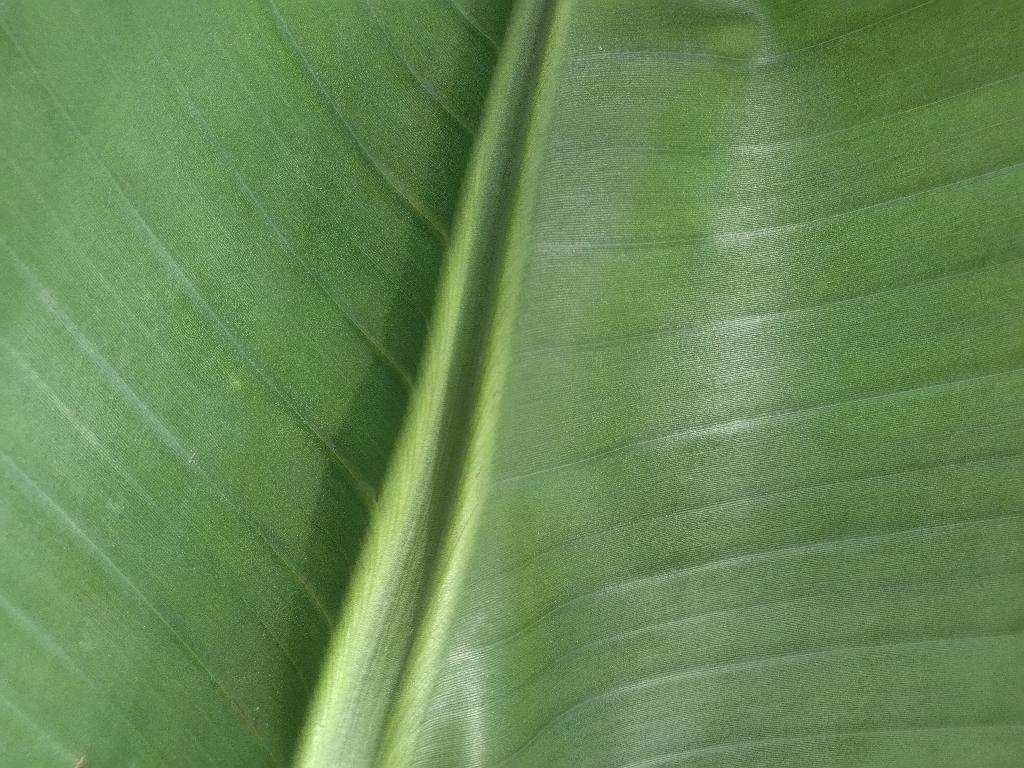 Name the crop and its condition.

banana, healthy
